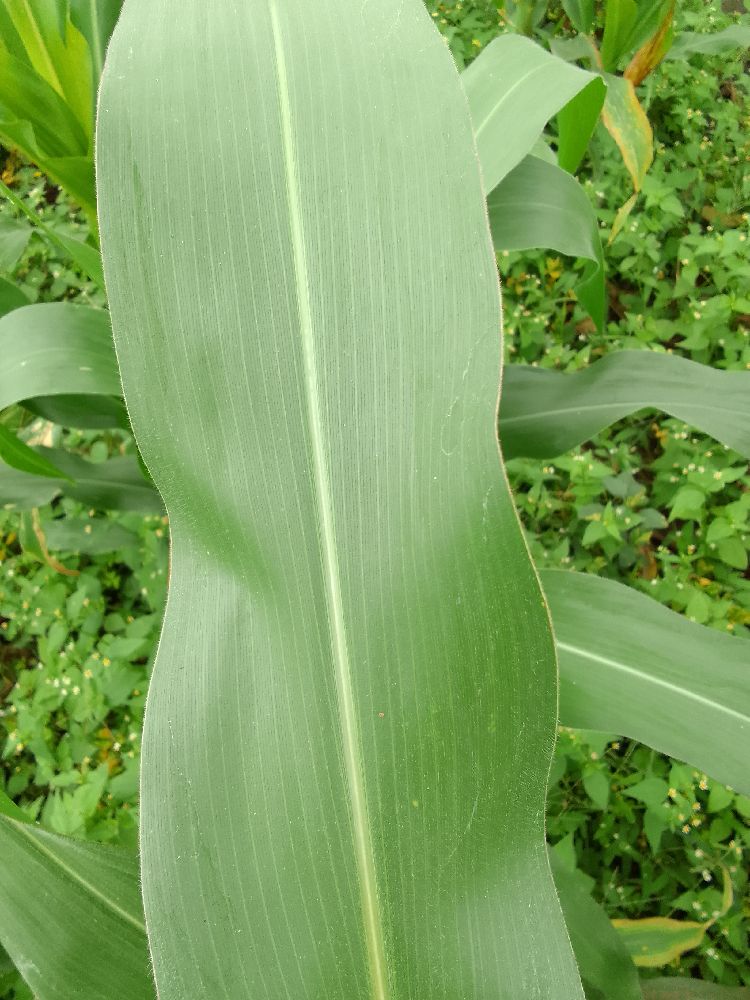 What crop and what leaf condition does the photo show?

maize, healthy
